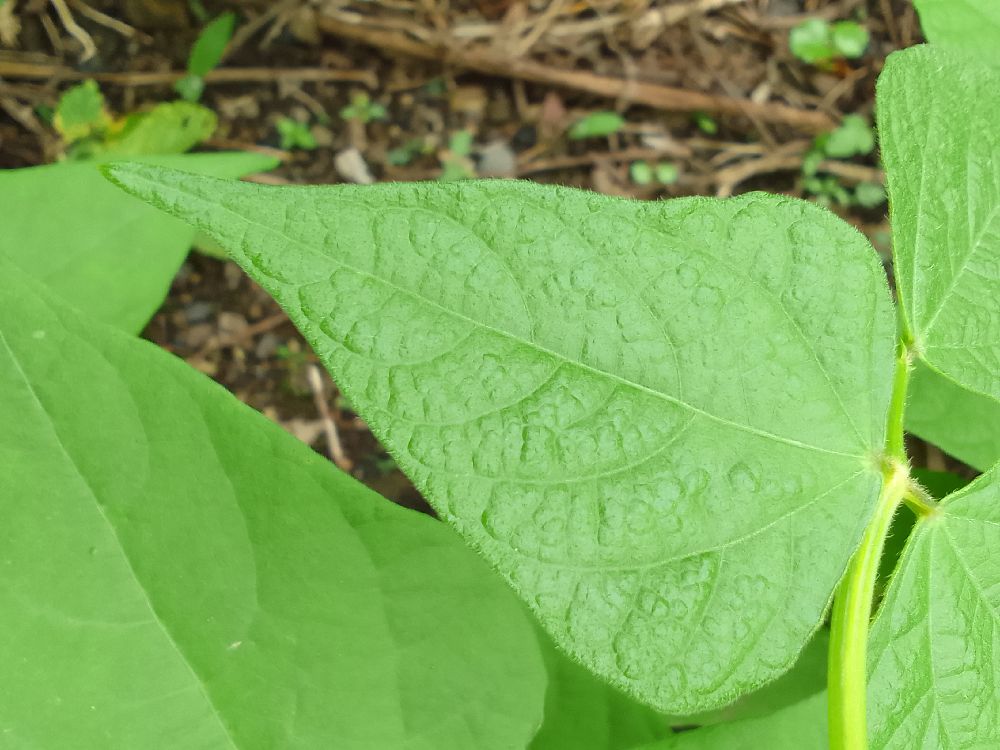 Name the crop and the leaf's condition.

common bean, healthy
